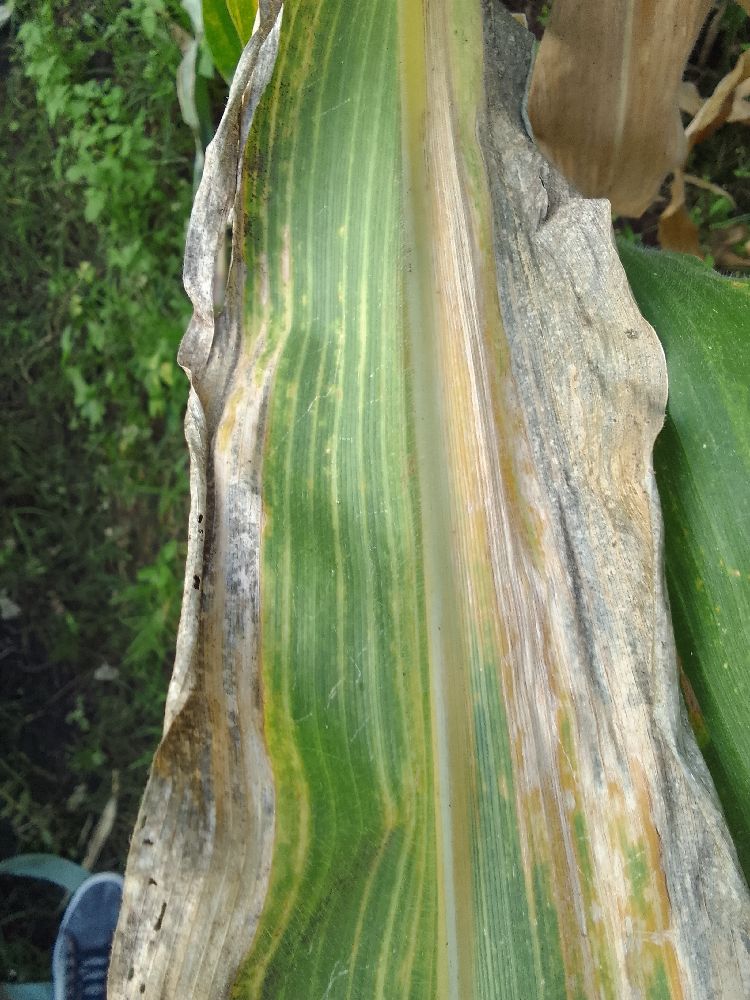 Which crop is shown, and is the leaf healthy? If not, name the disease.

maize, maize lethal necrosis
